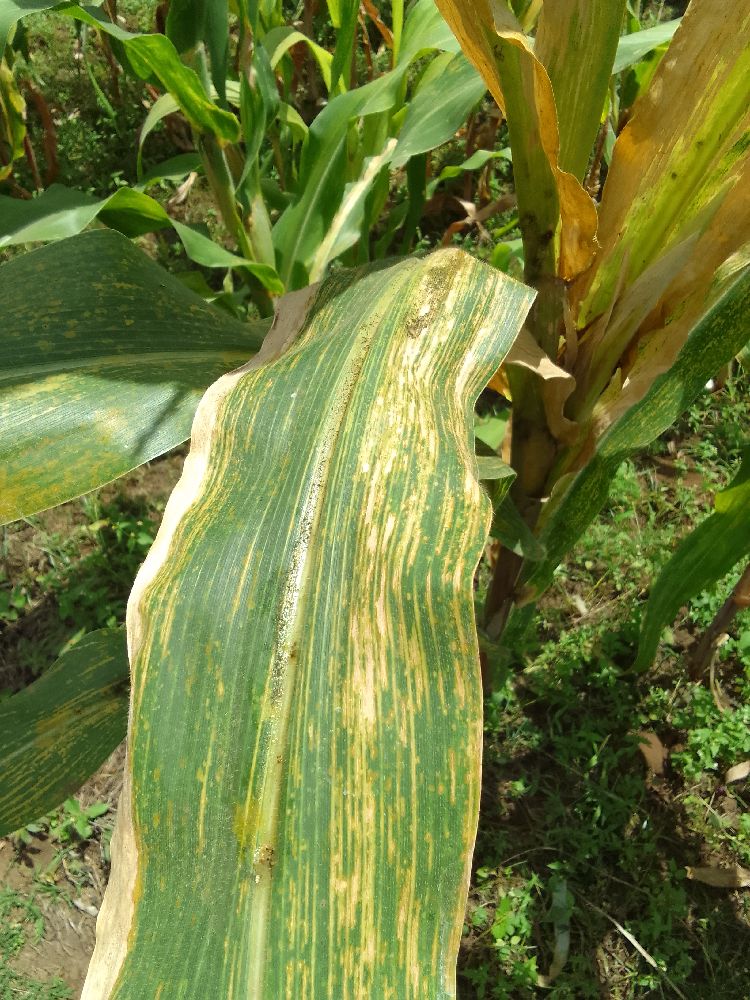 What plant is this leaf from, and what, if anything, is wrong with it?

maize, maize lethal necrosis
